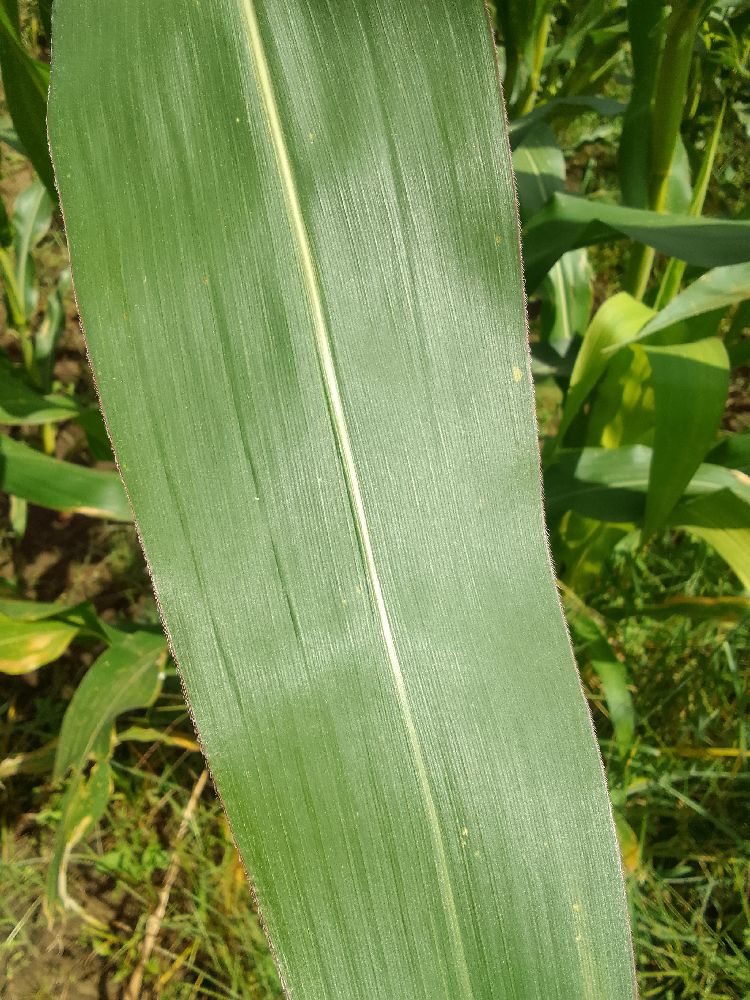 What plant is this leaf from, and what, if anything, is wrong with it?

maize, healthy
